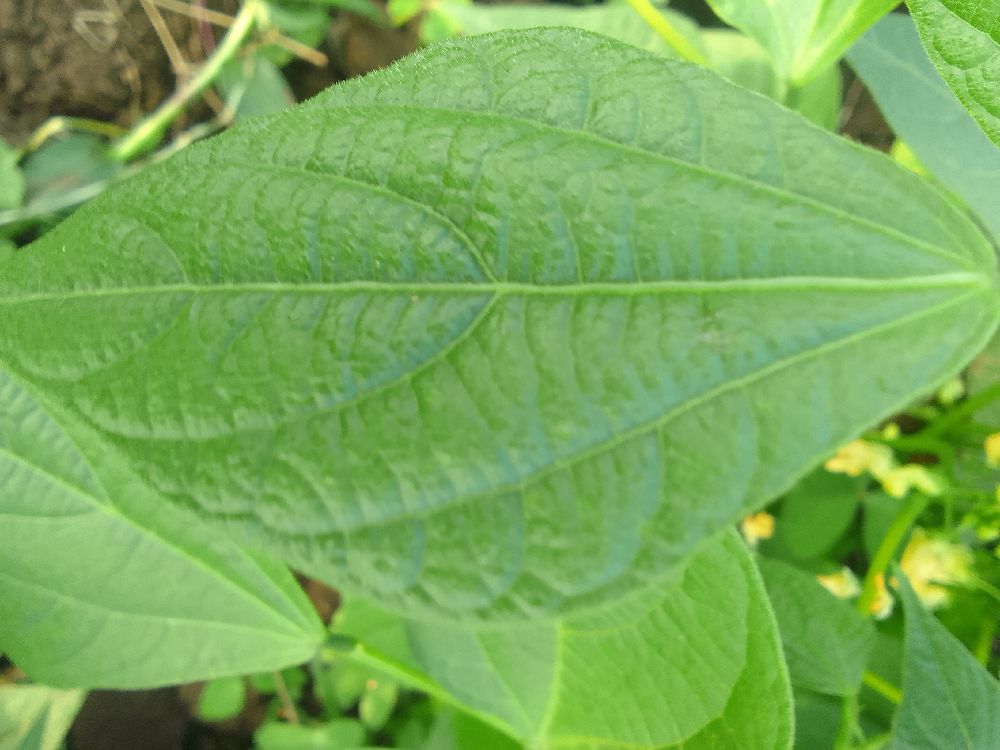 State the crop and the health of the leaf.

common bean, healthy
